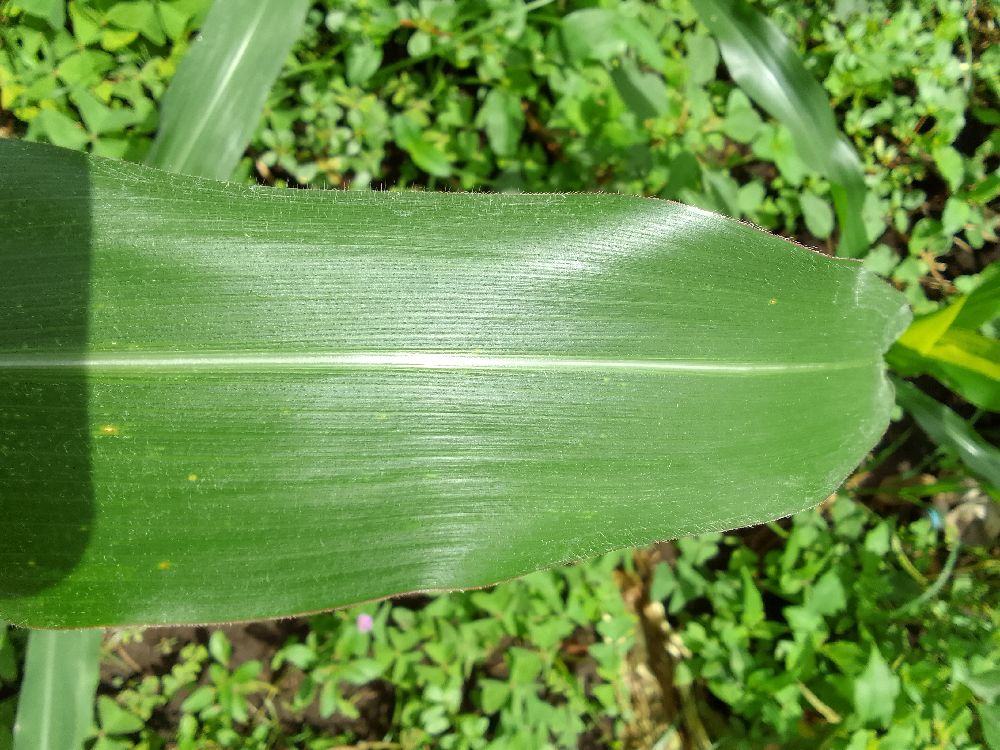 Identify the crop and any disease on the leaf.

maize, healthy
